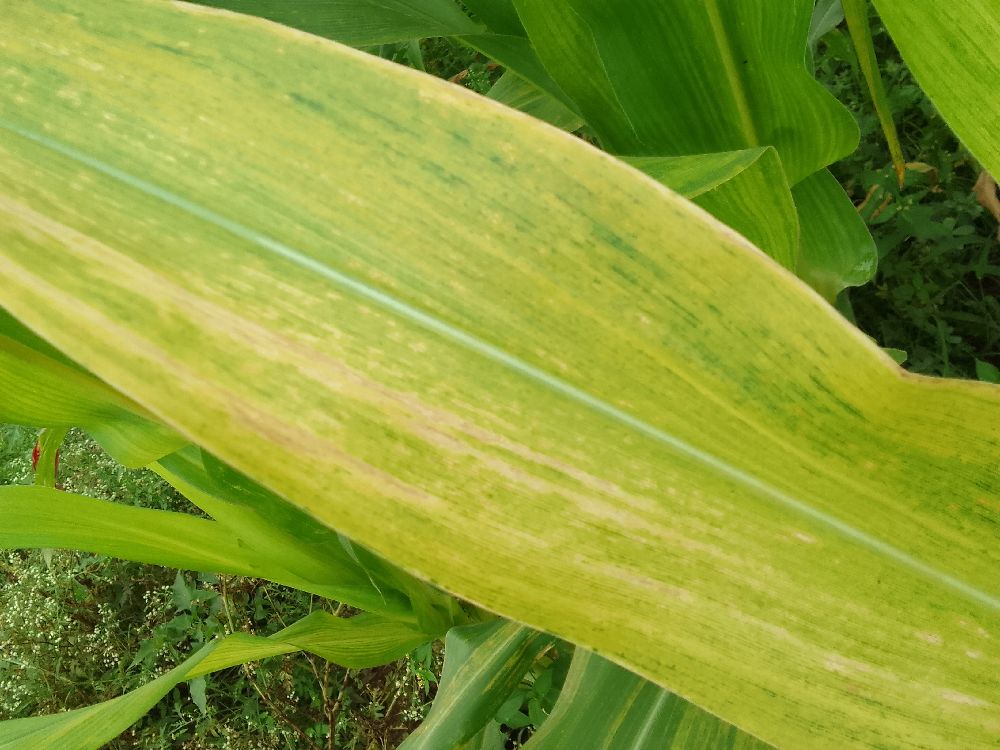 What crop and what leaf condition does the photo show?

maize, maize lethal necrosis
